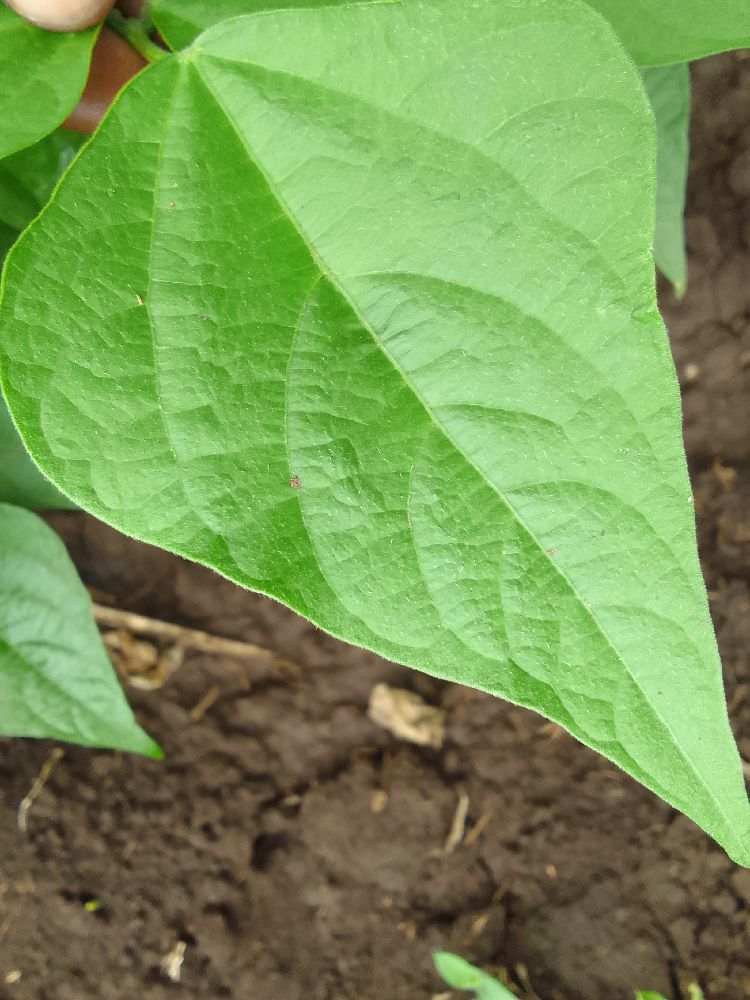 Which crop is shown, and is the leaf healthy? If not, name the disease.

common bean, healthy
